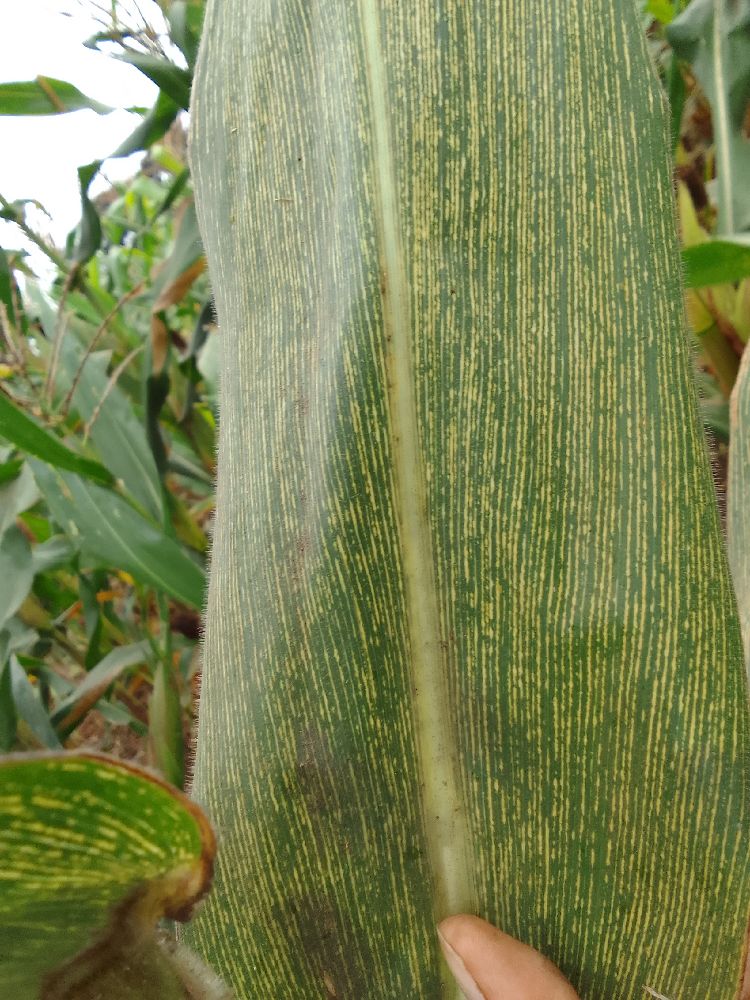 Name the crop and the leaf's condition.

maize, maize streak virus
